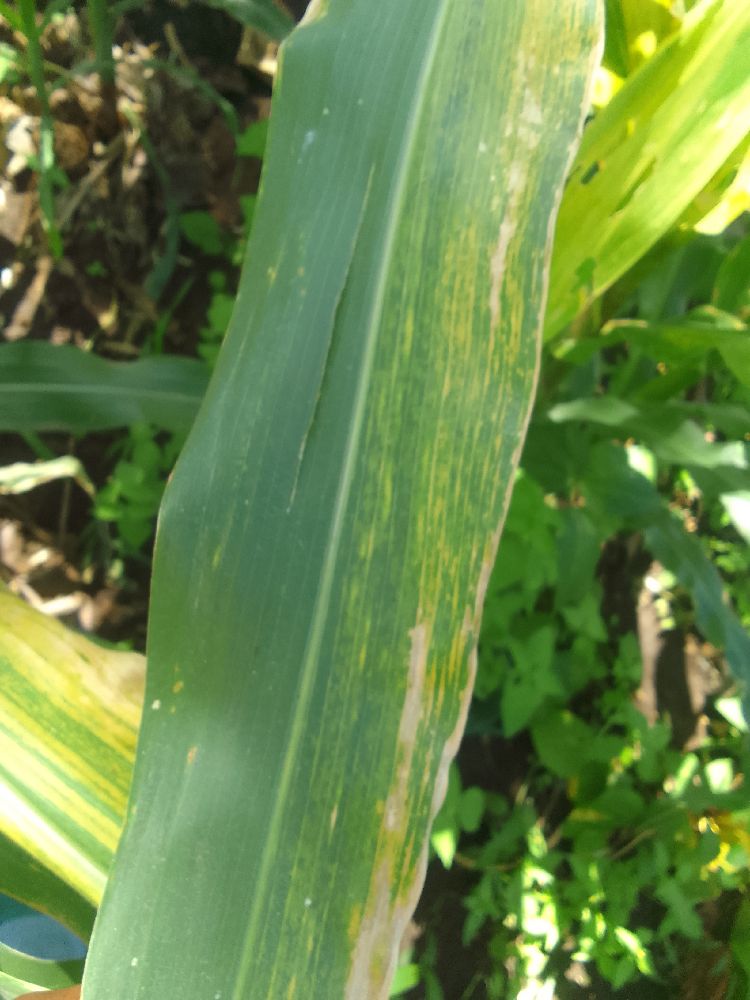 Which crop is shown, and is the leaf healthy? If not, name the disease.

maize, maize lethal necrosis
